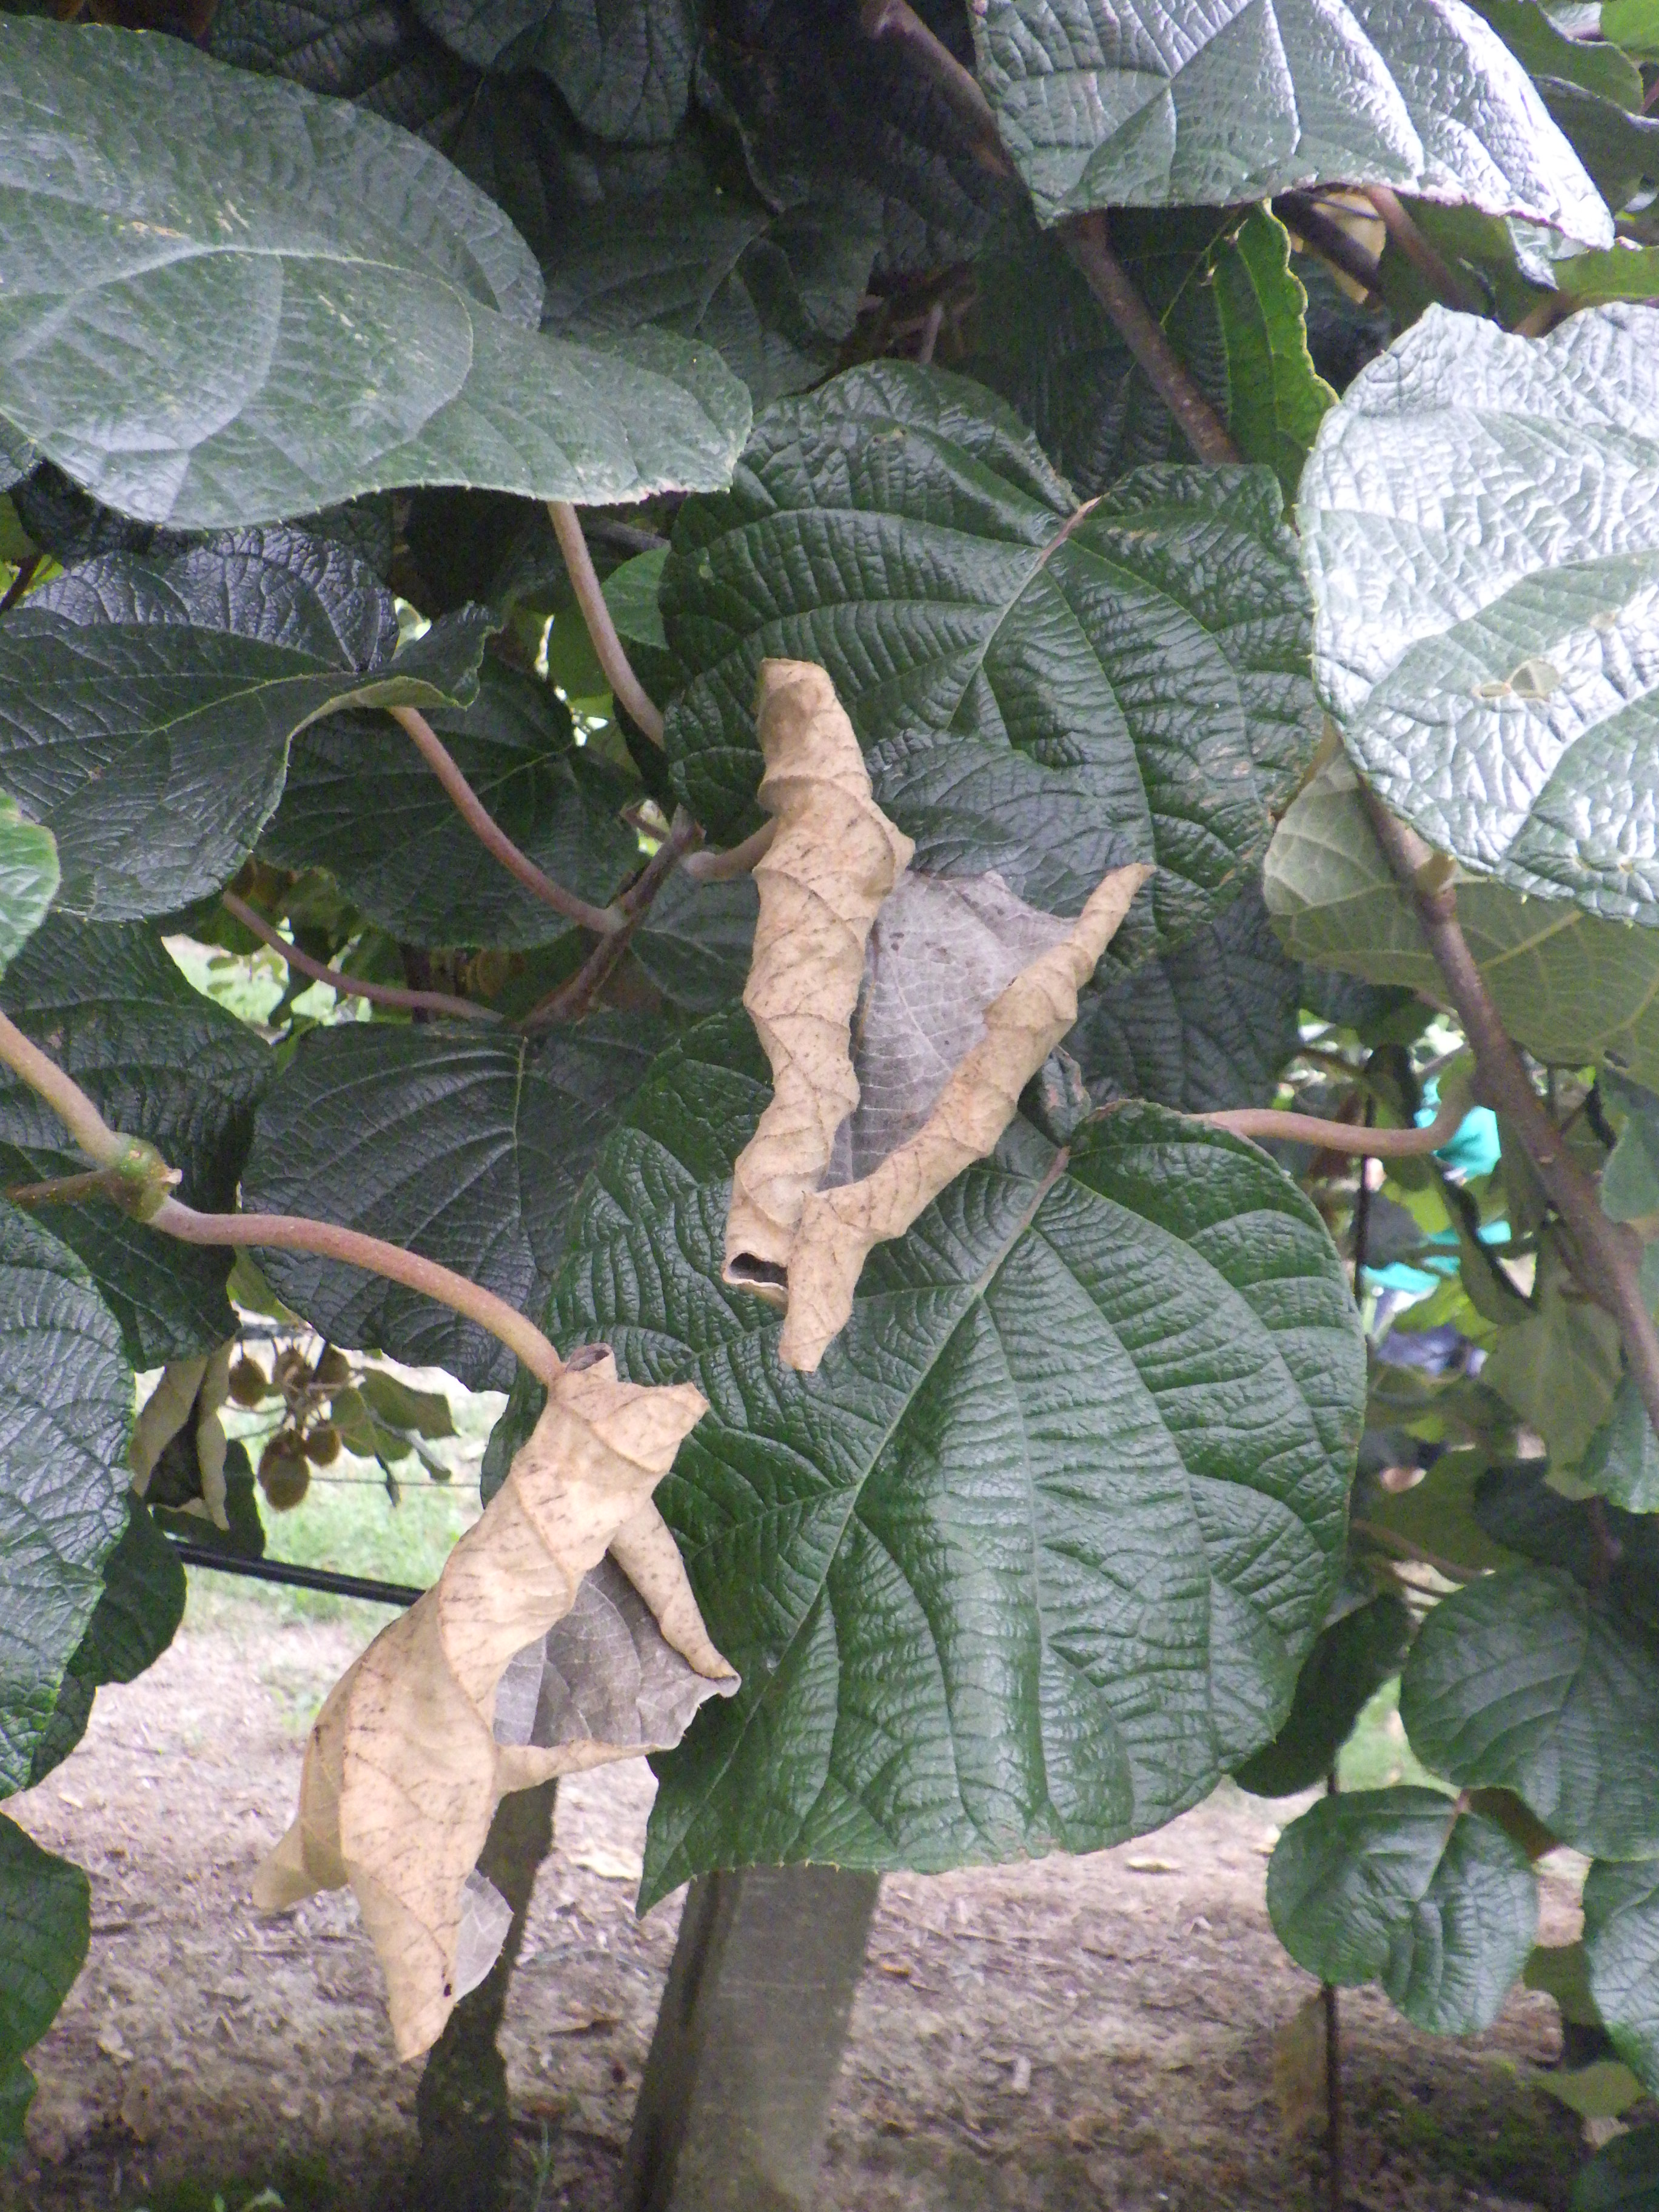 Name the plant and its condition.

kiwi, chemical damage, heat damage
